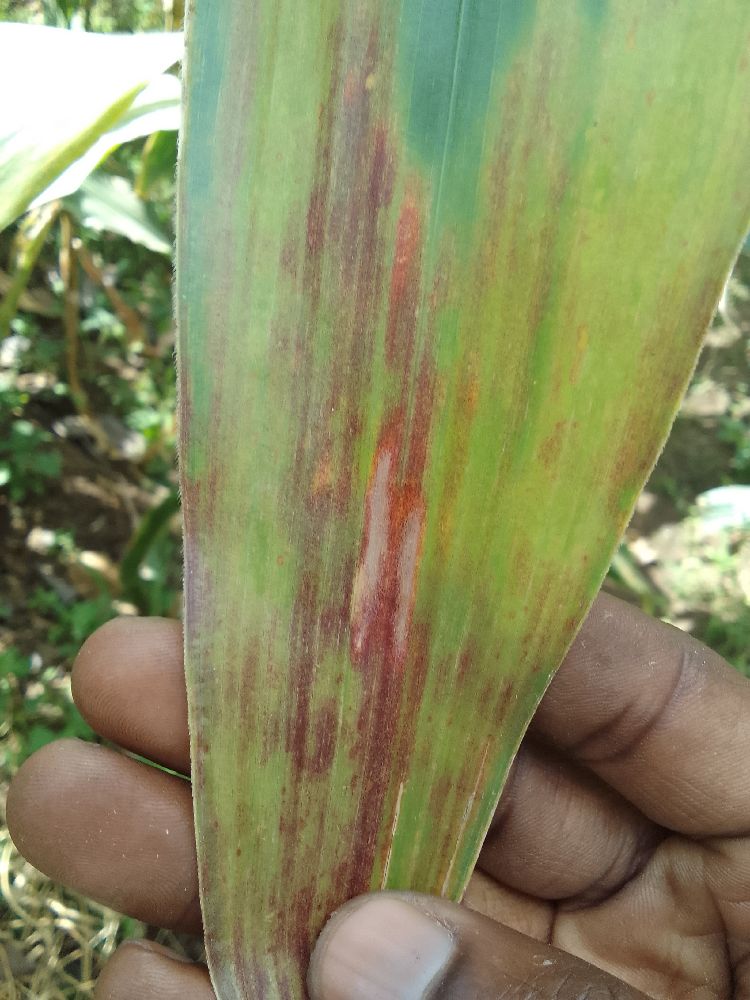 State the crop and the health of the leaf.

maize, maize lethal necrosis
